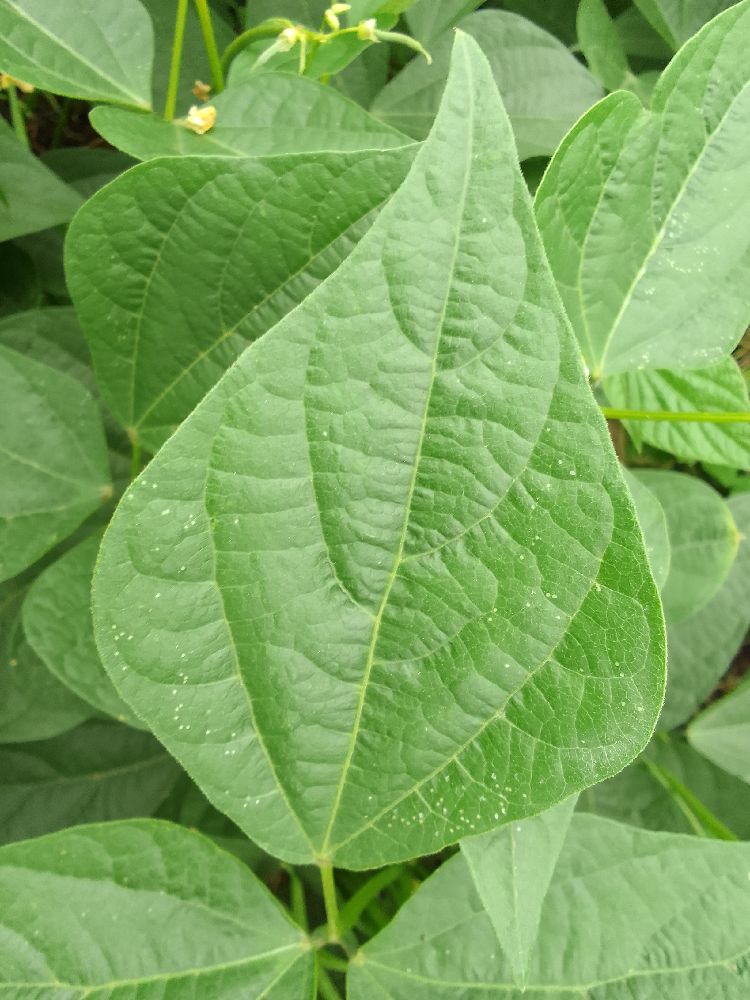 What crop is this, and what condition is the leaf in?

common bean, healthy
